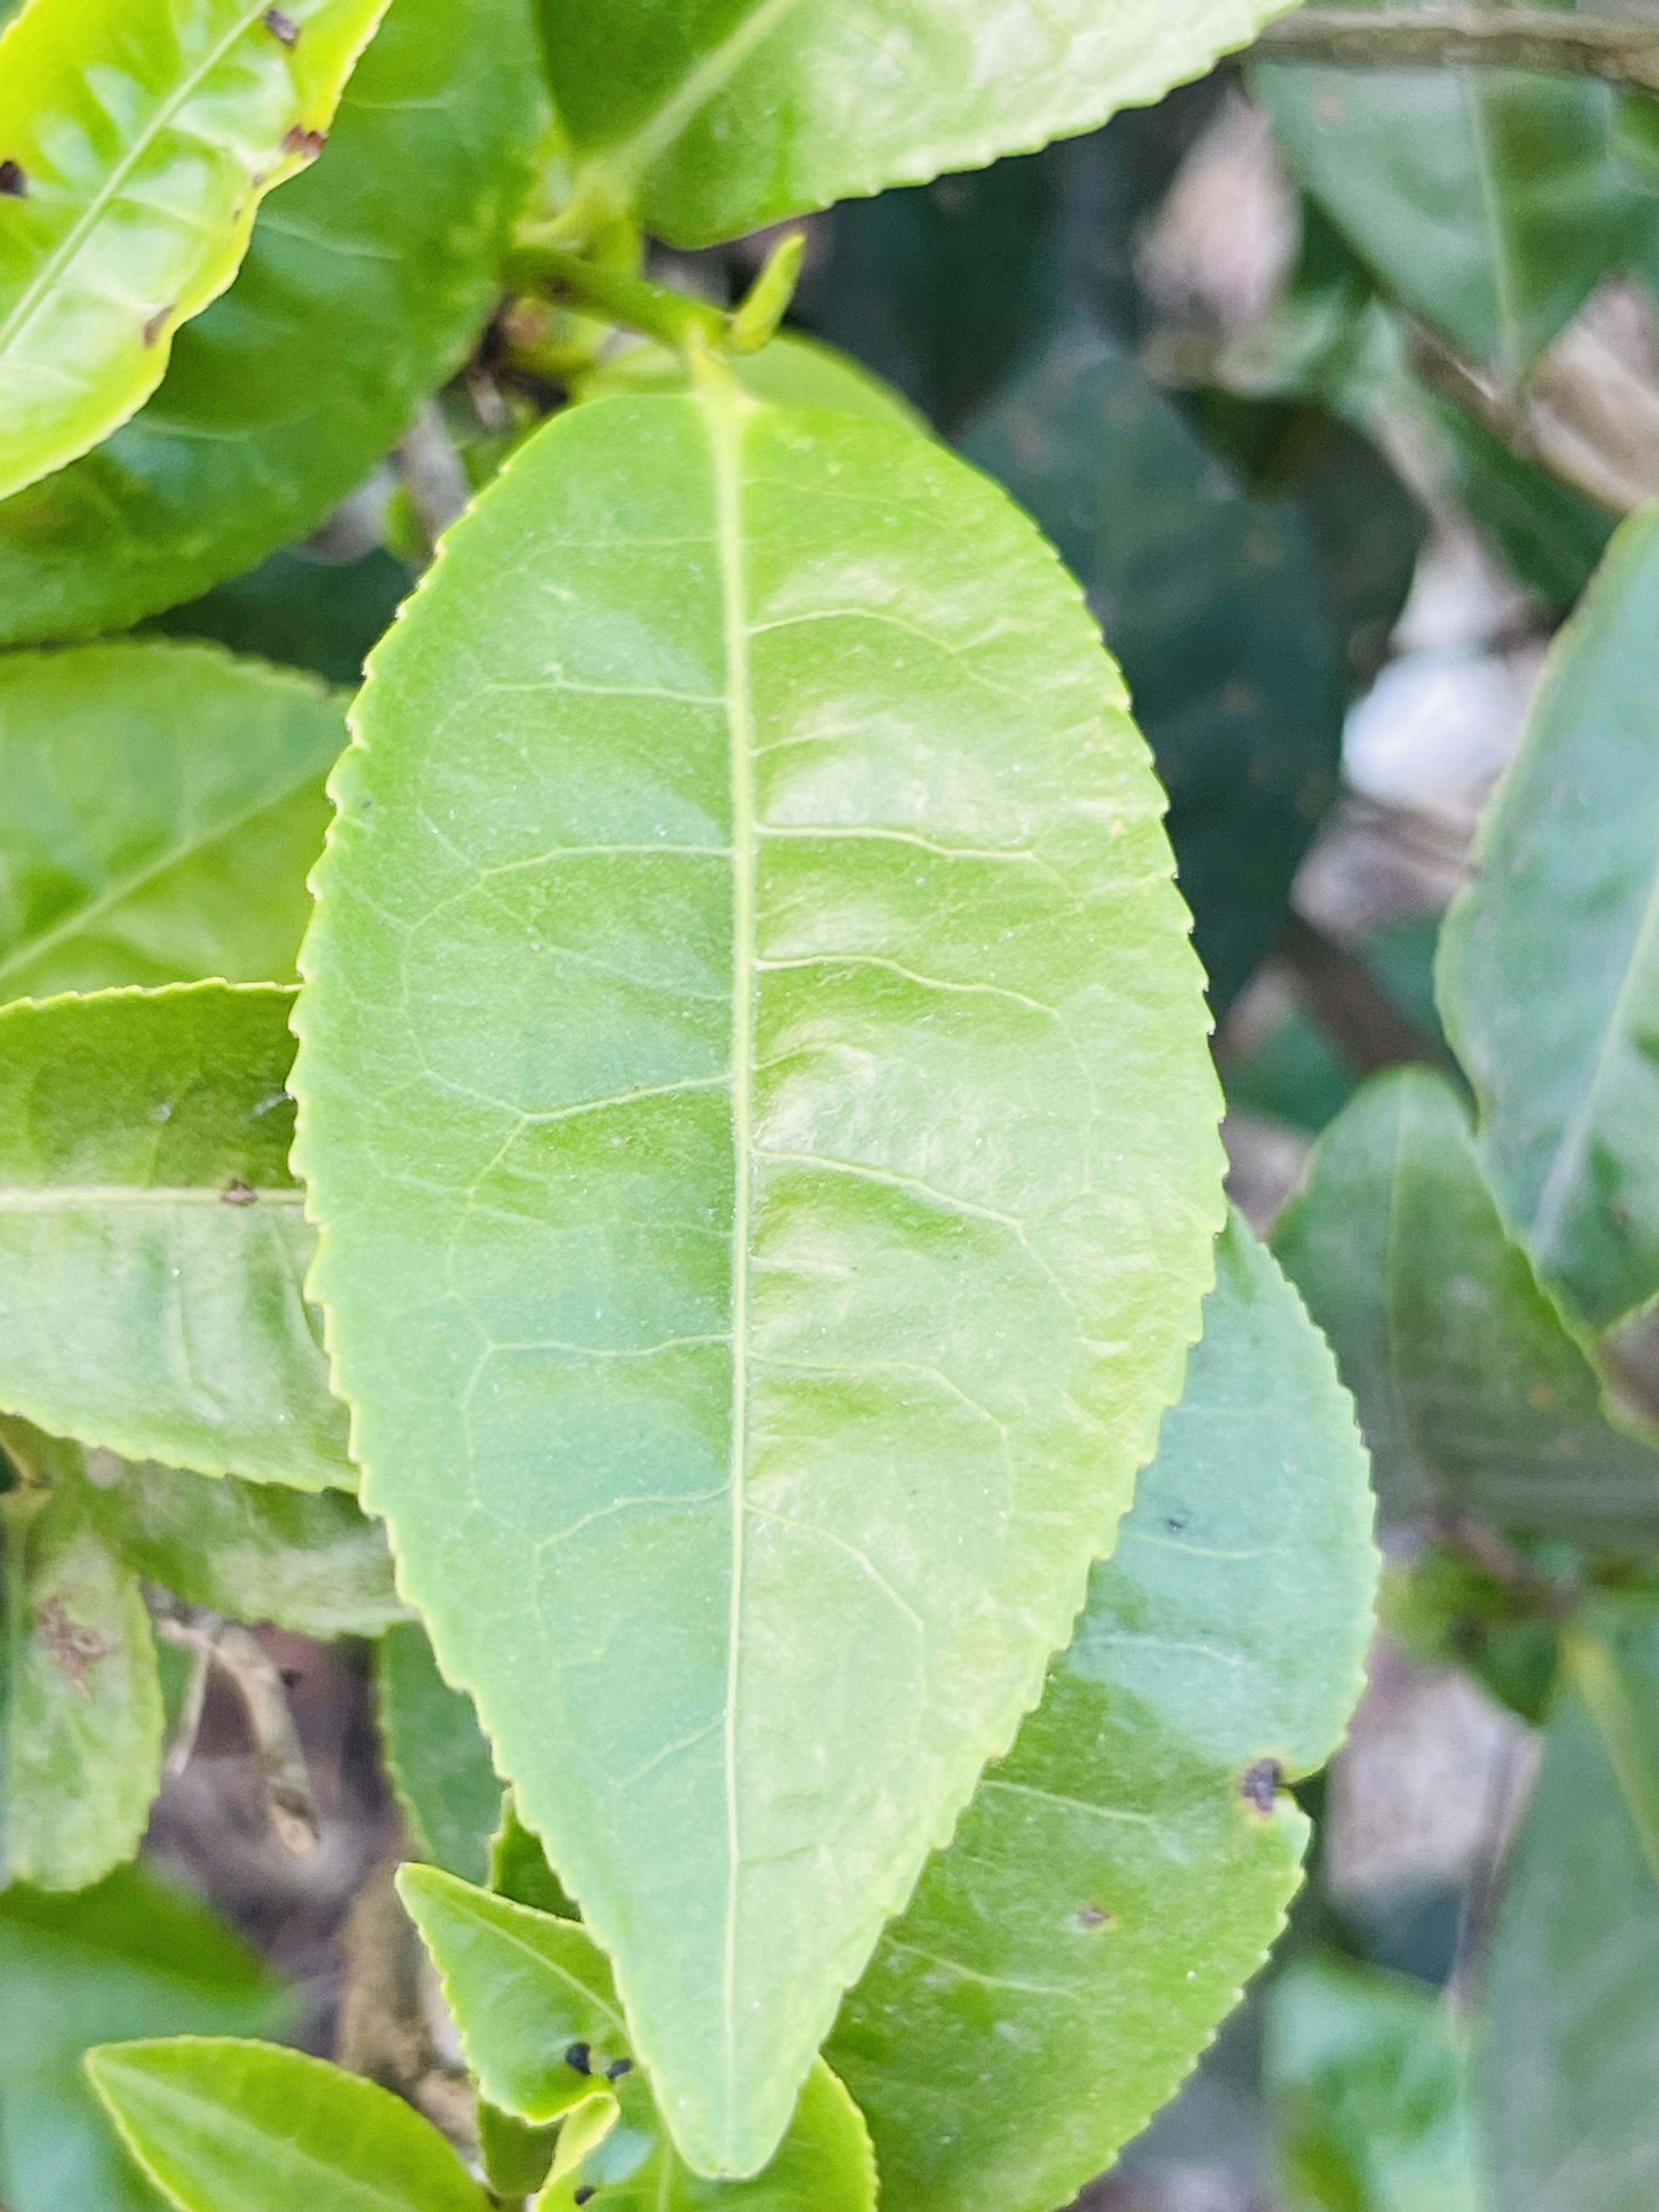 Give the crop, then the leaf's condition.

tea, healthy leaf
